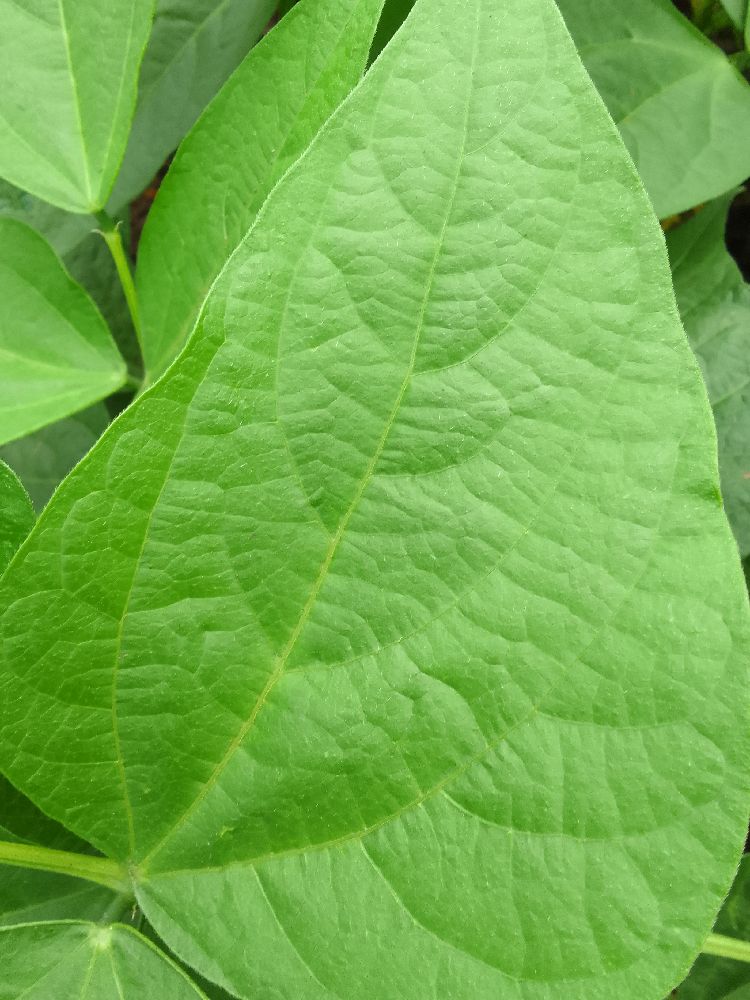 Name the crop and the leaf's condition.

common bean, healthy
